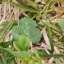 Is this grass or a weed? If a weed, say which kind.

unstructured weed
